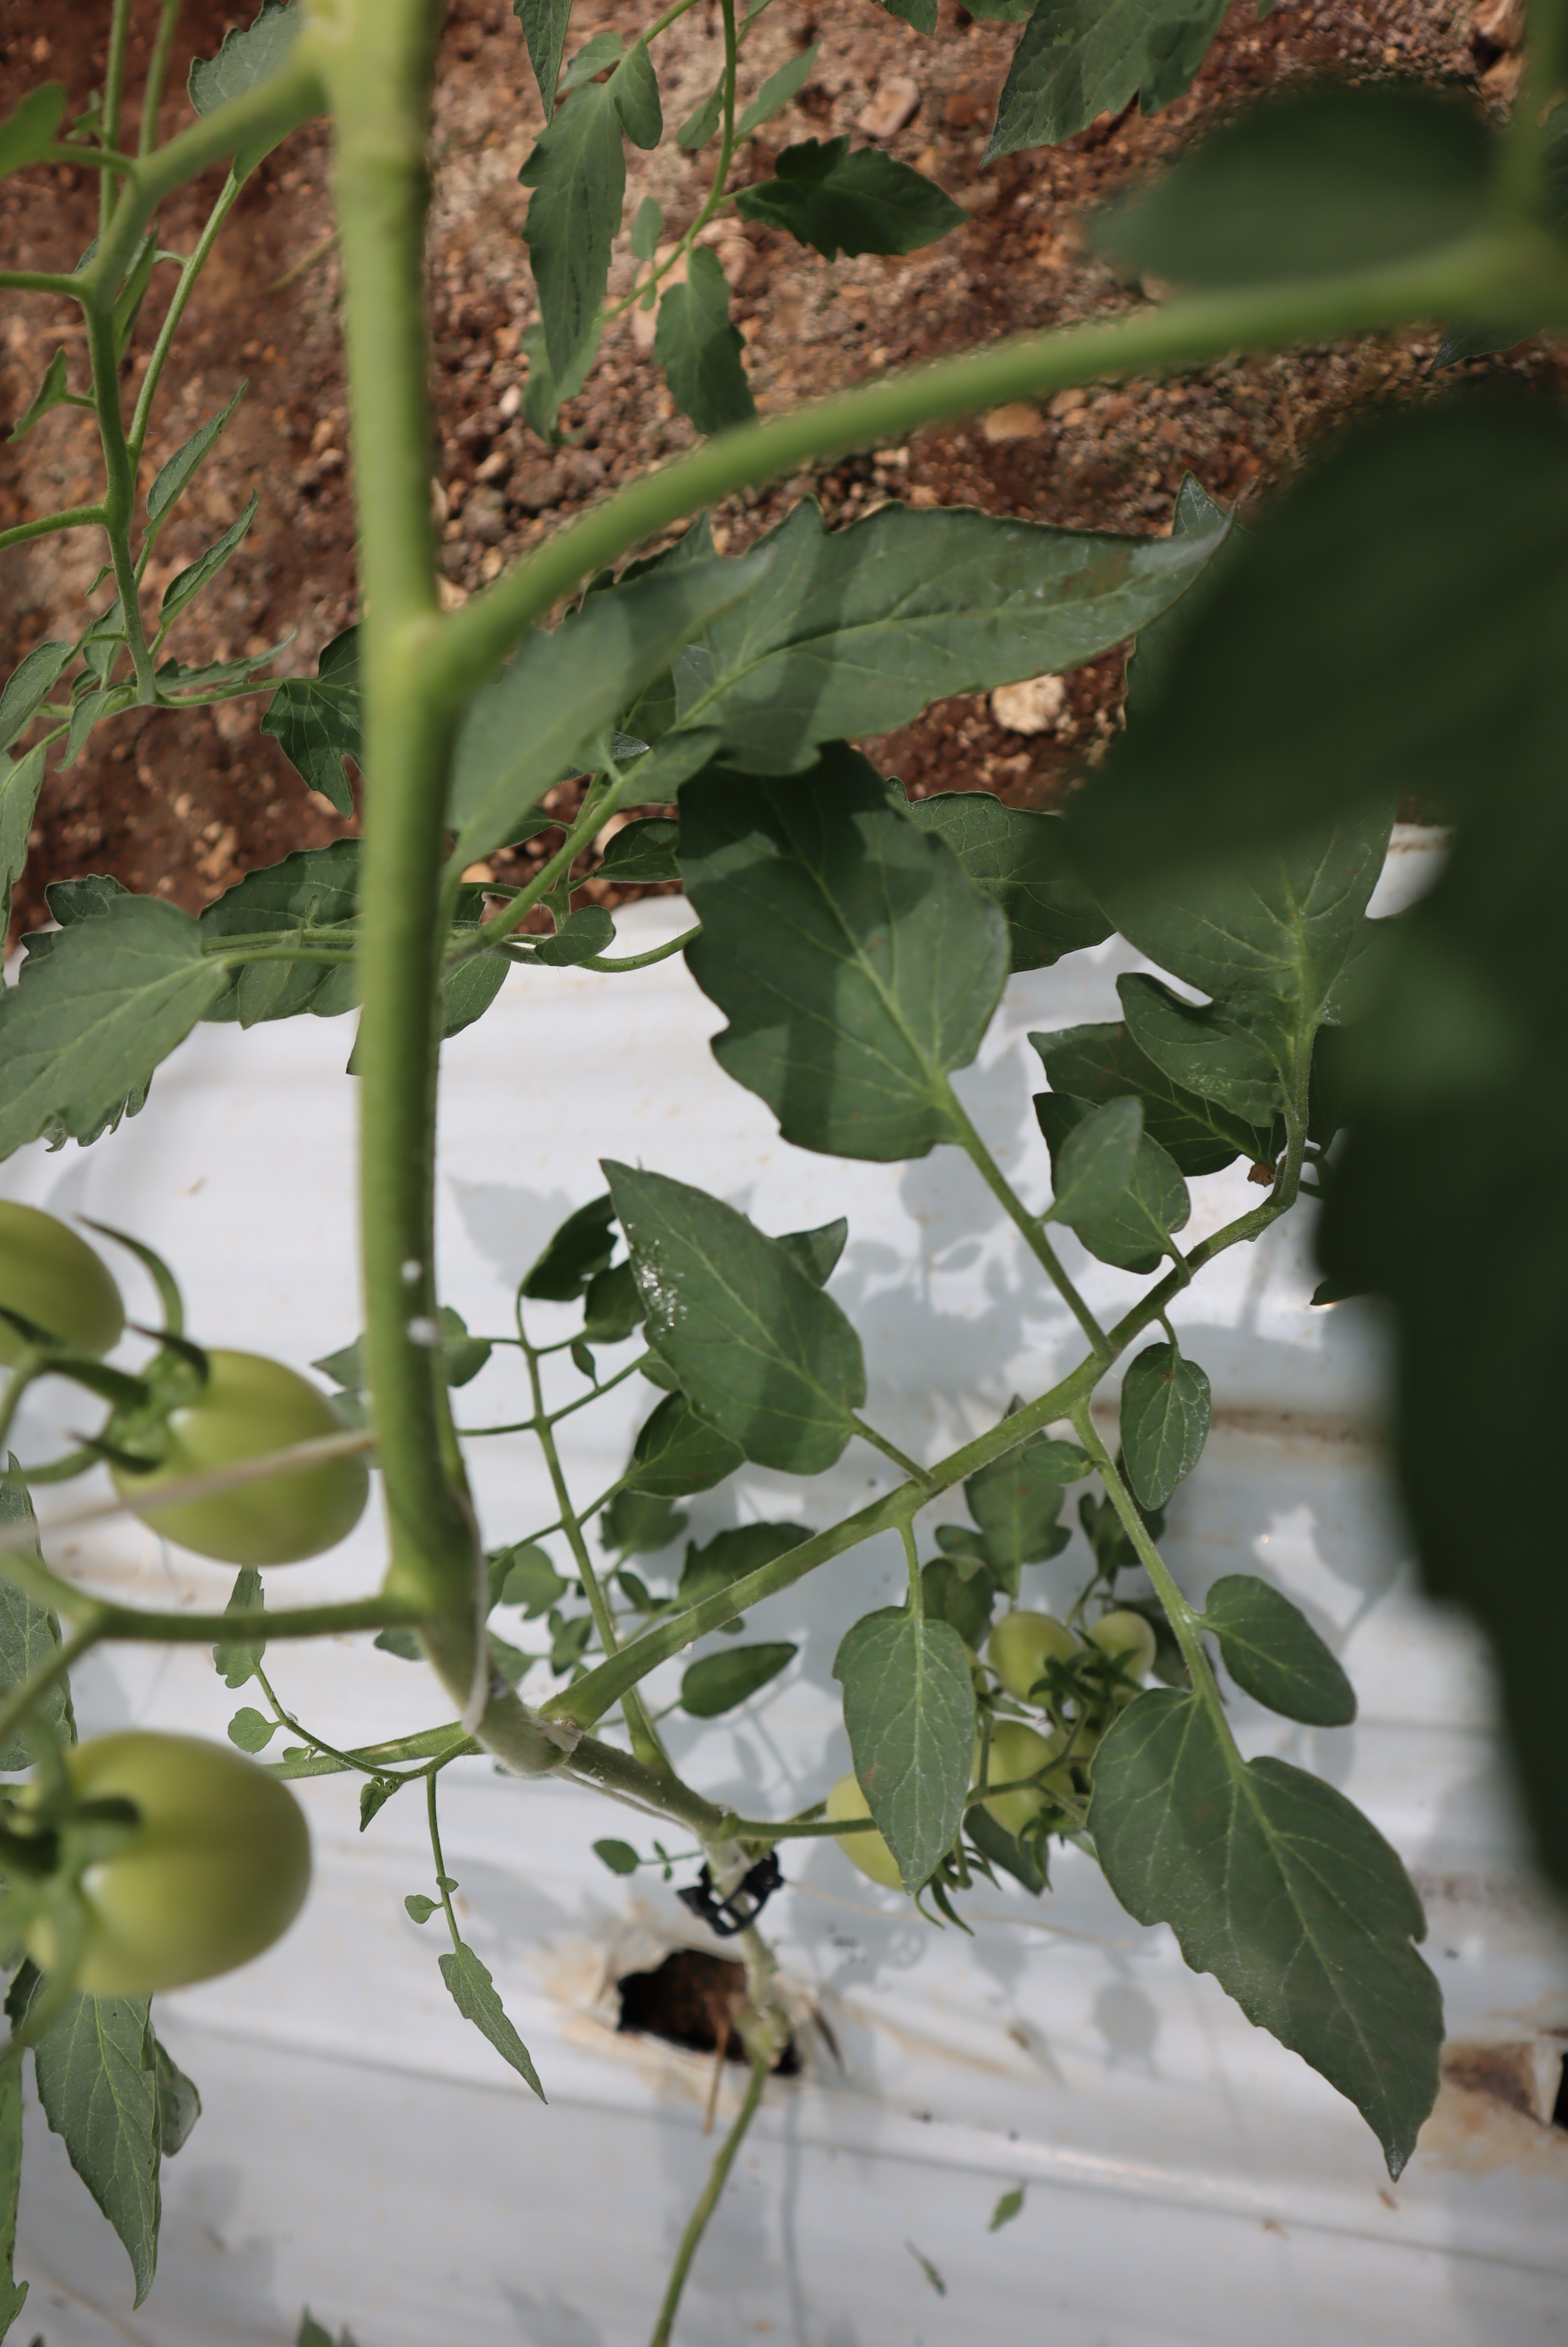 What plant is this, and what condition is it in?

tomato, healthy
